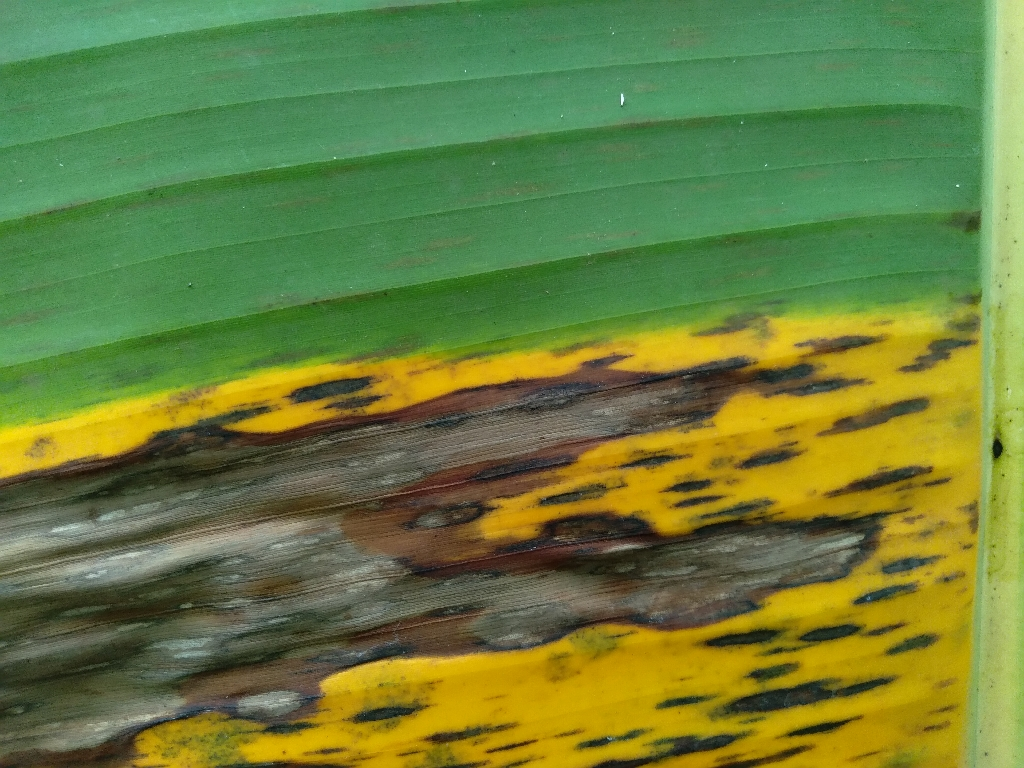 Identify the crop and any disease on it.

banana, black sigatoka
